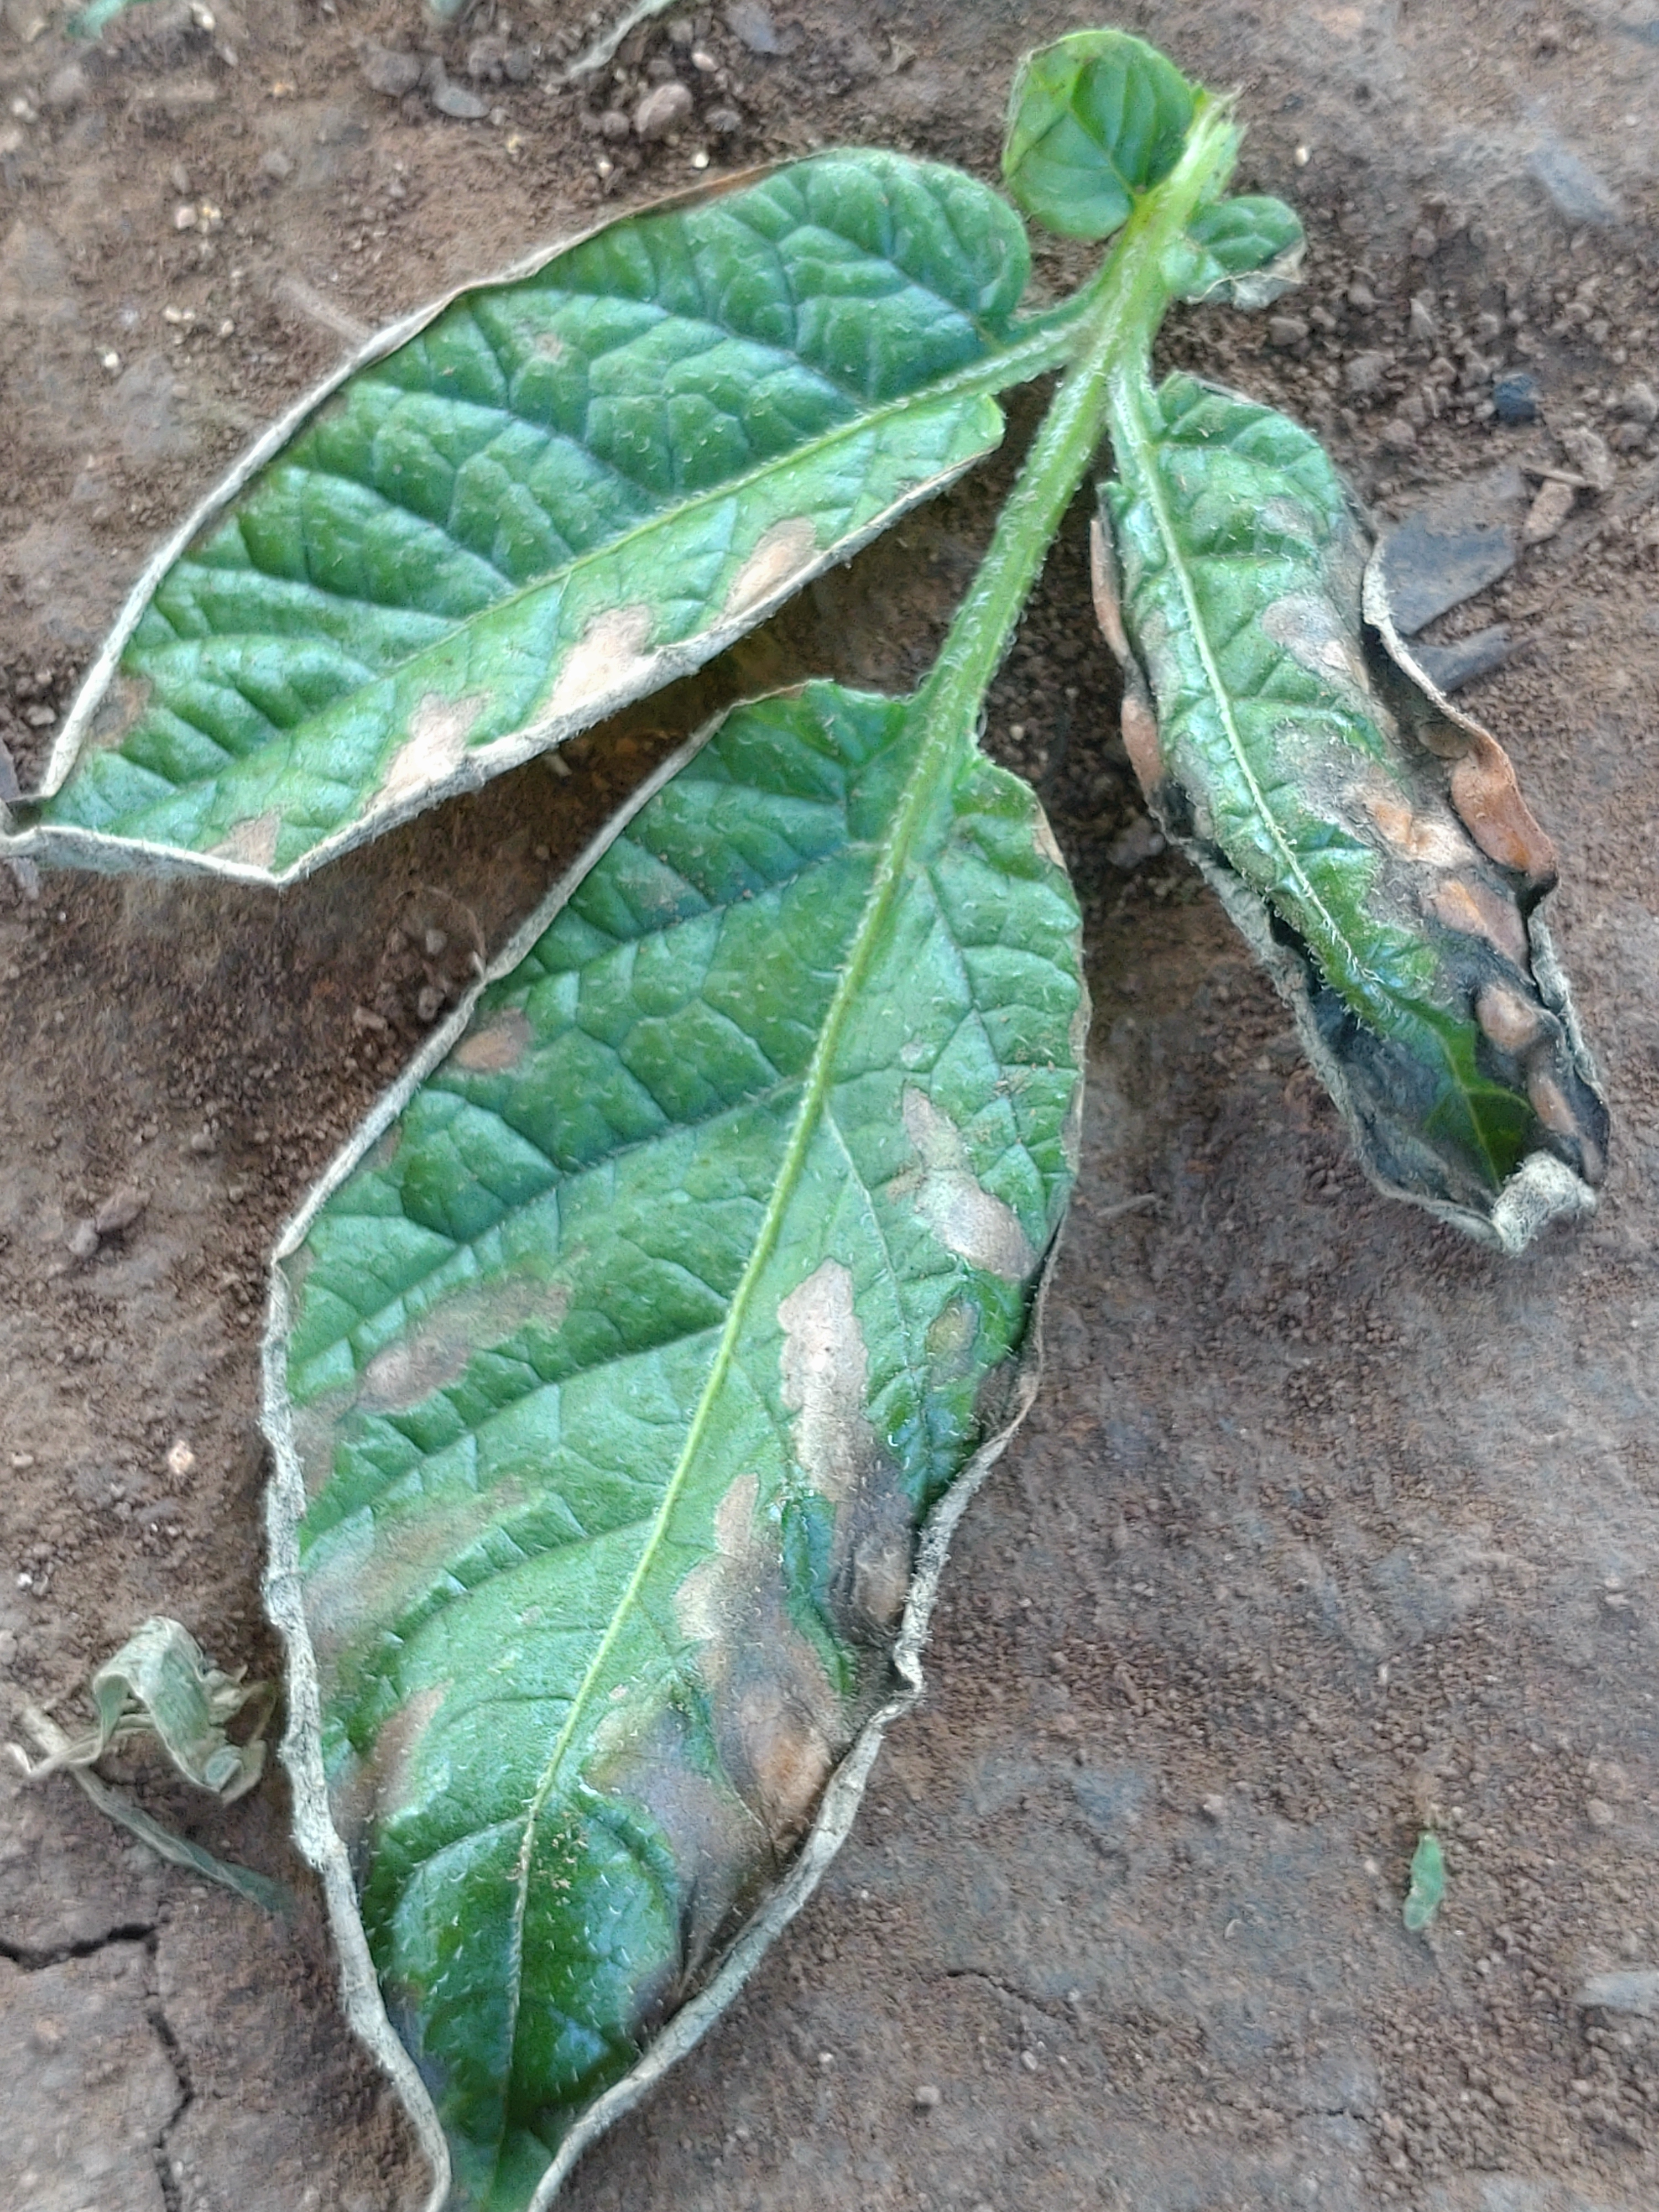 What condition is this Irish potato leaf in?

early blight
